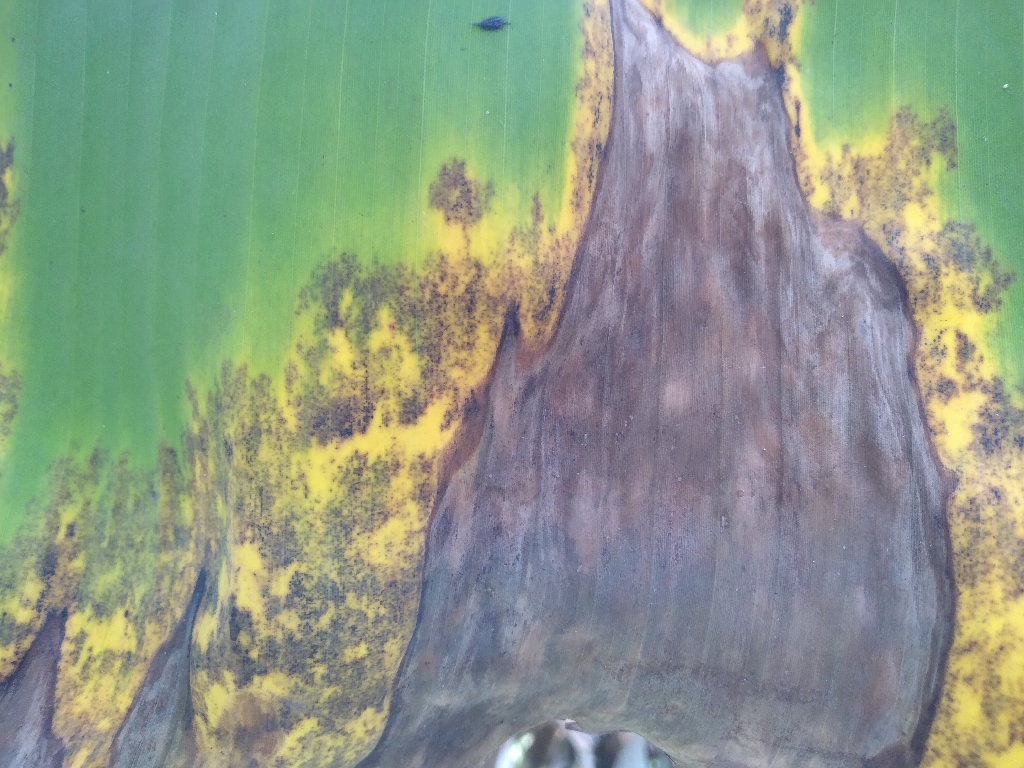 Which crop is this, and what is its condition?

banana, black sigatoka
